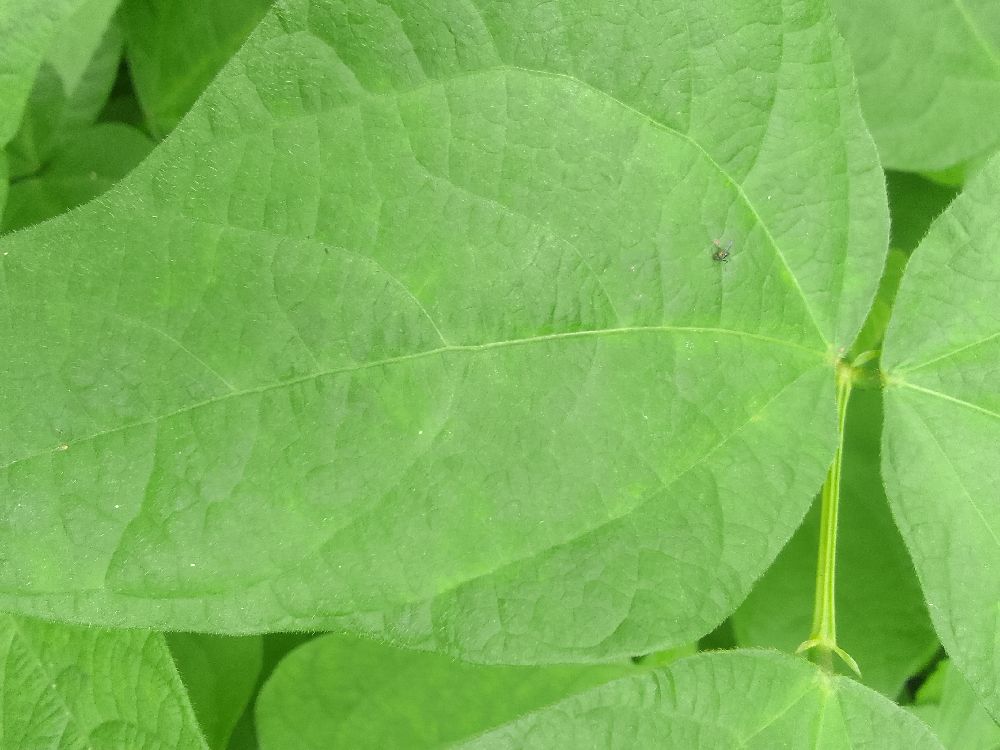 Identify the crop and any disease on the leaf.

common bean, healthy
